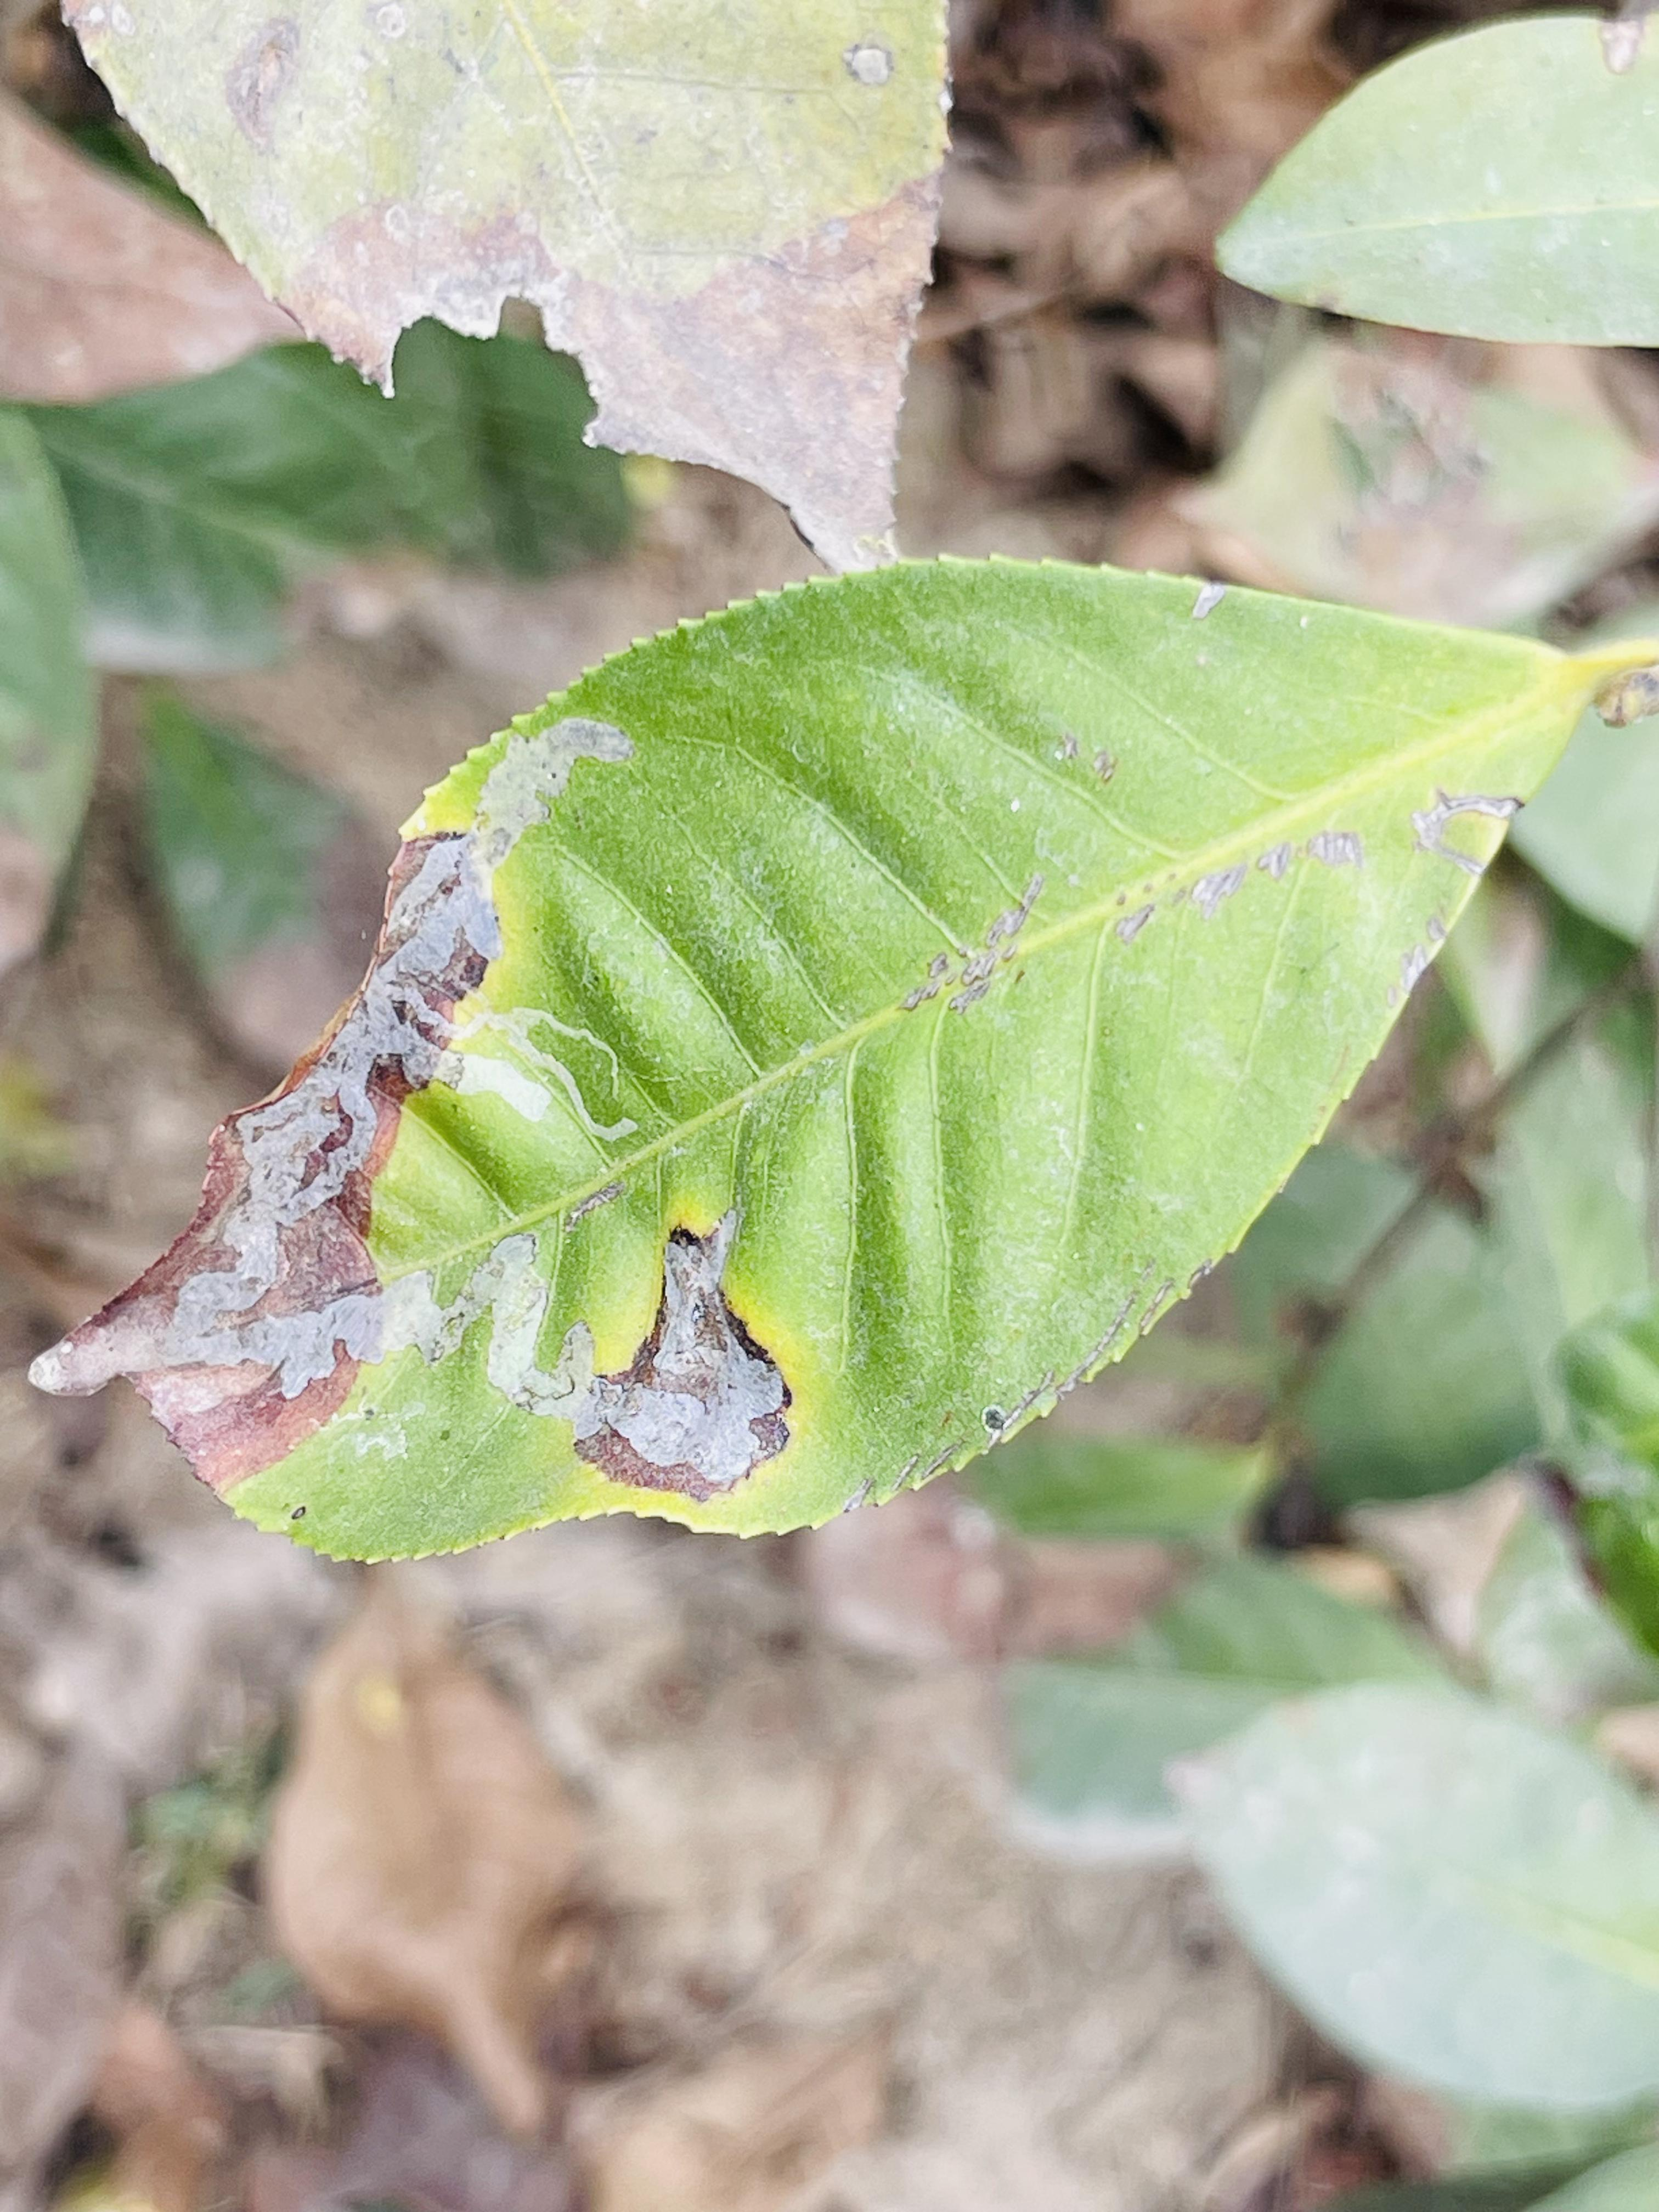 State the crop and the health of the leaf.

tea, blight
